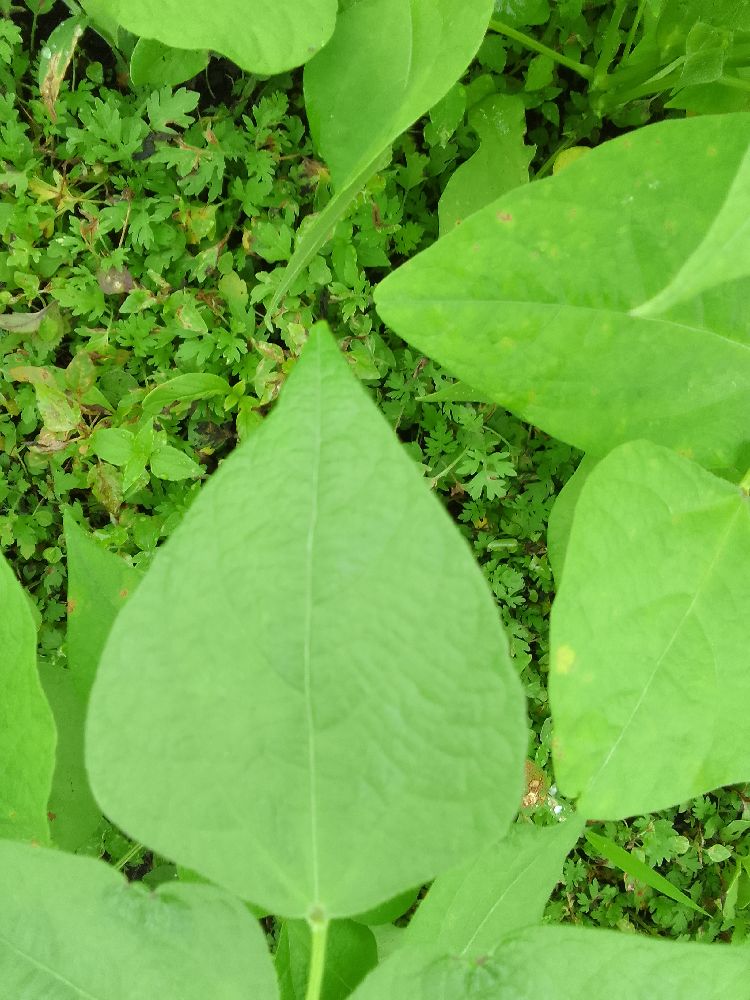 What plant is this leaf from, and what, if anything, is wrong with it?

common bean, healthy
